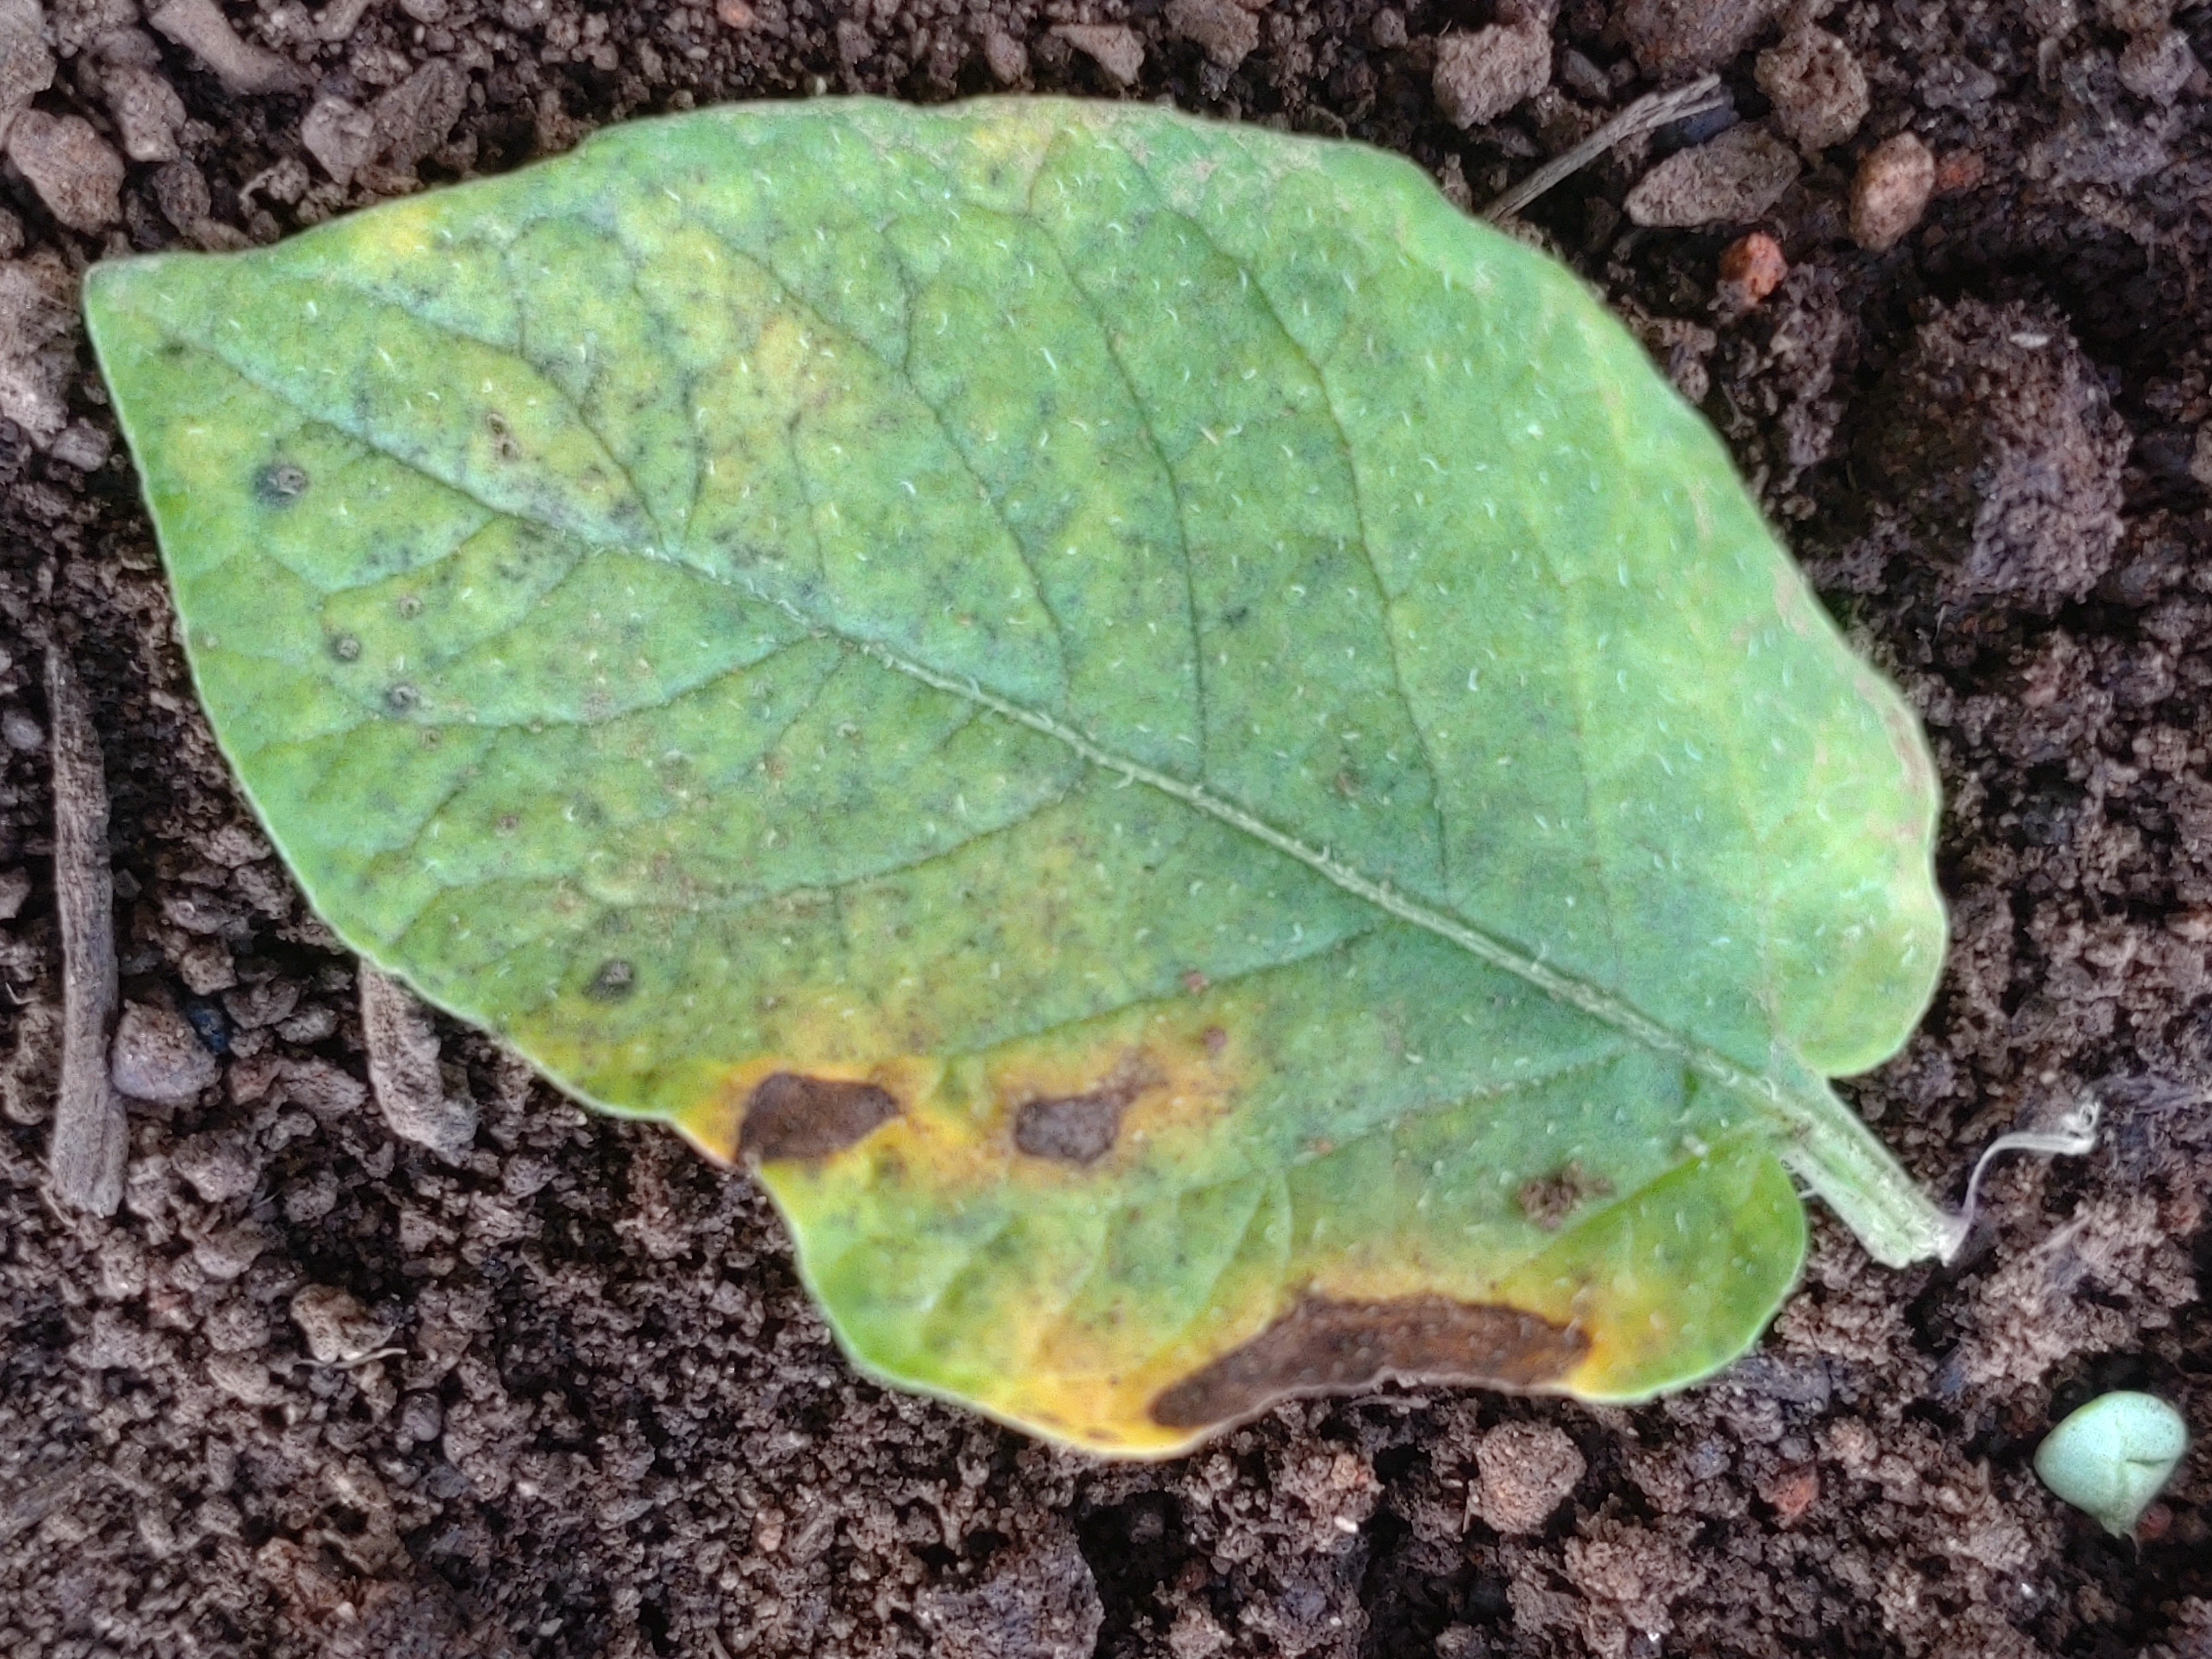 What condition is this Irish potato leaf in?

late blight
